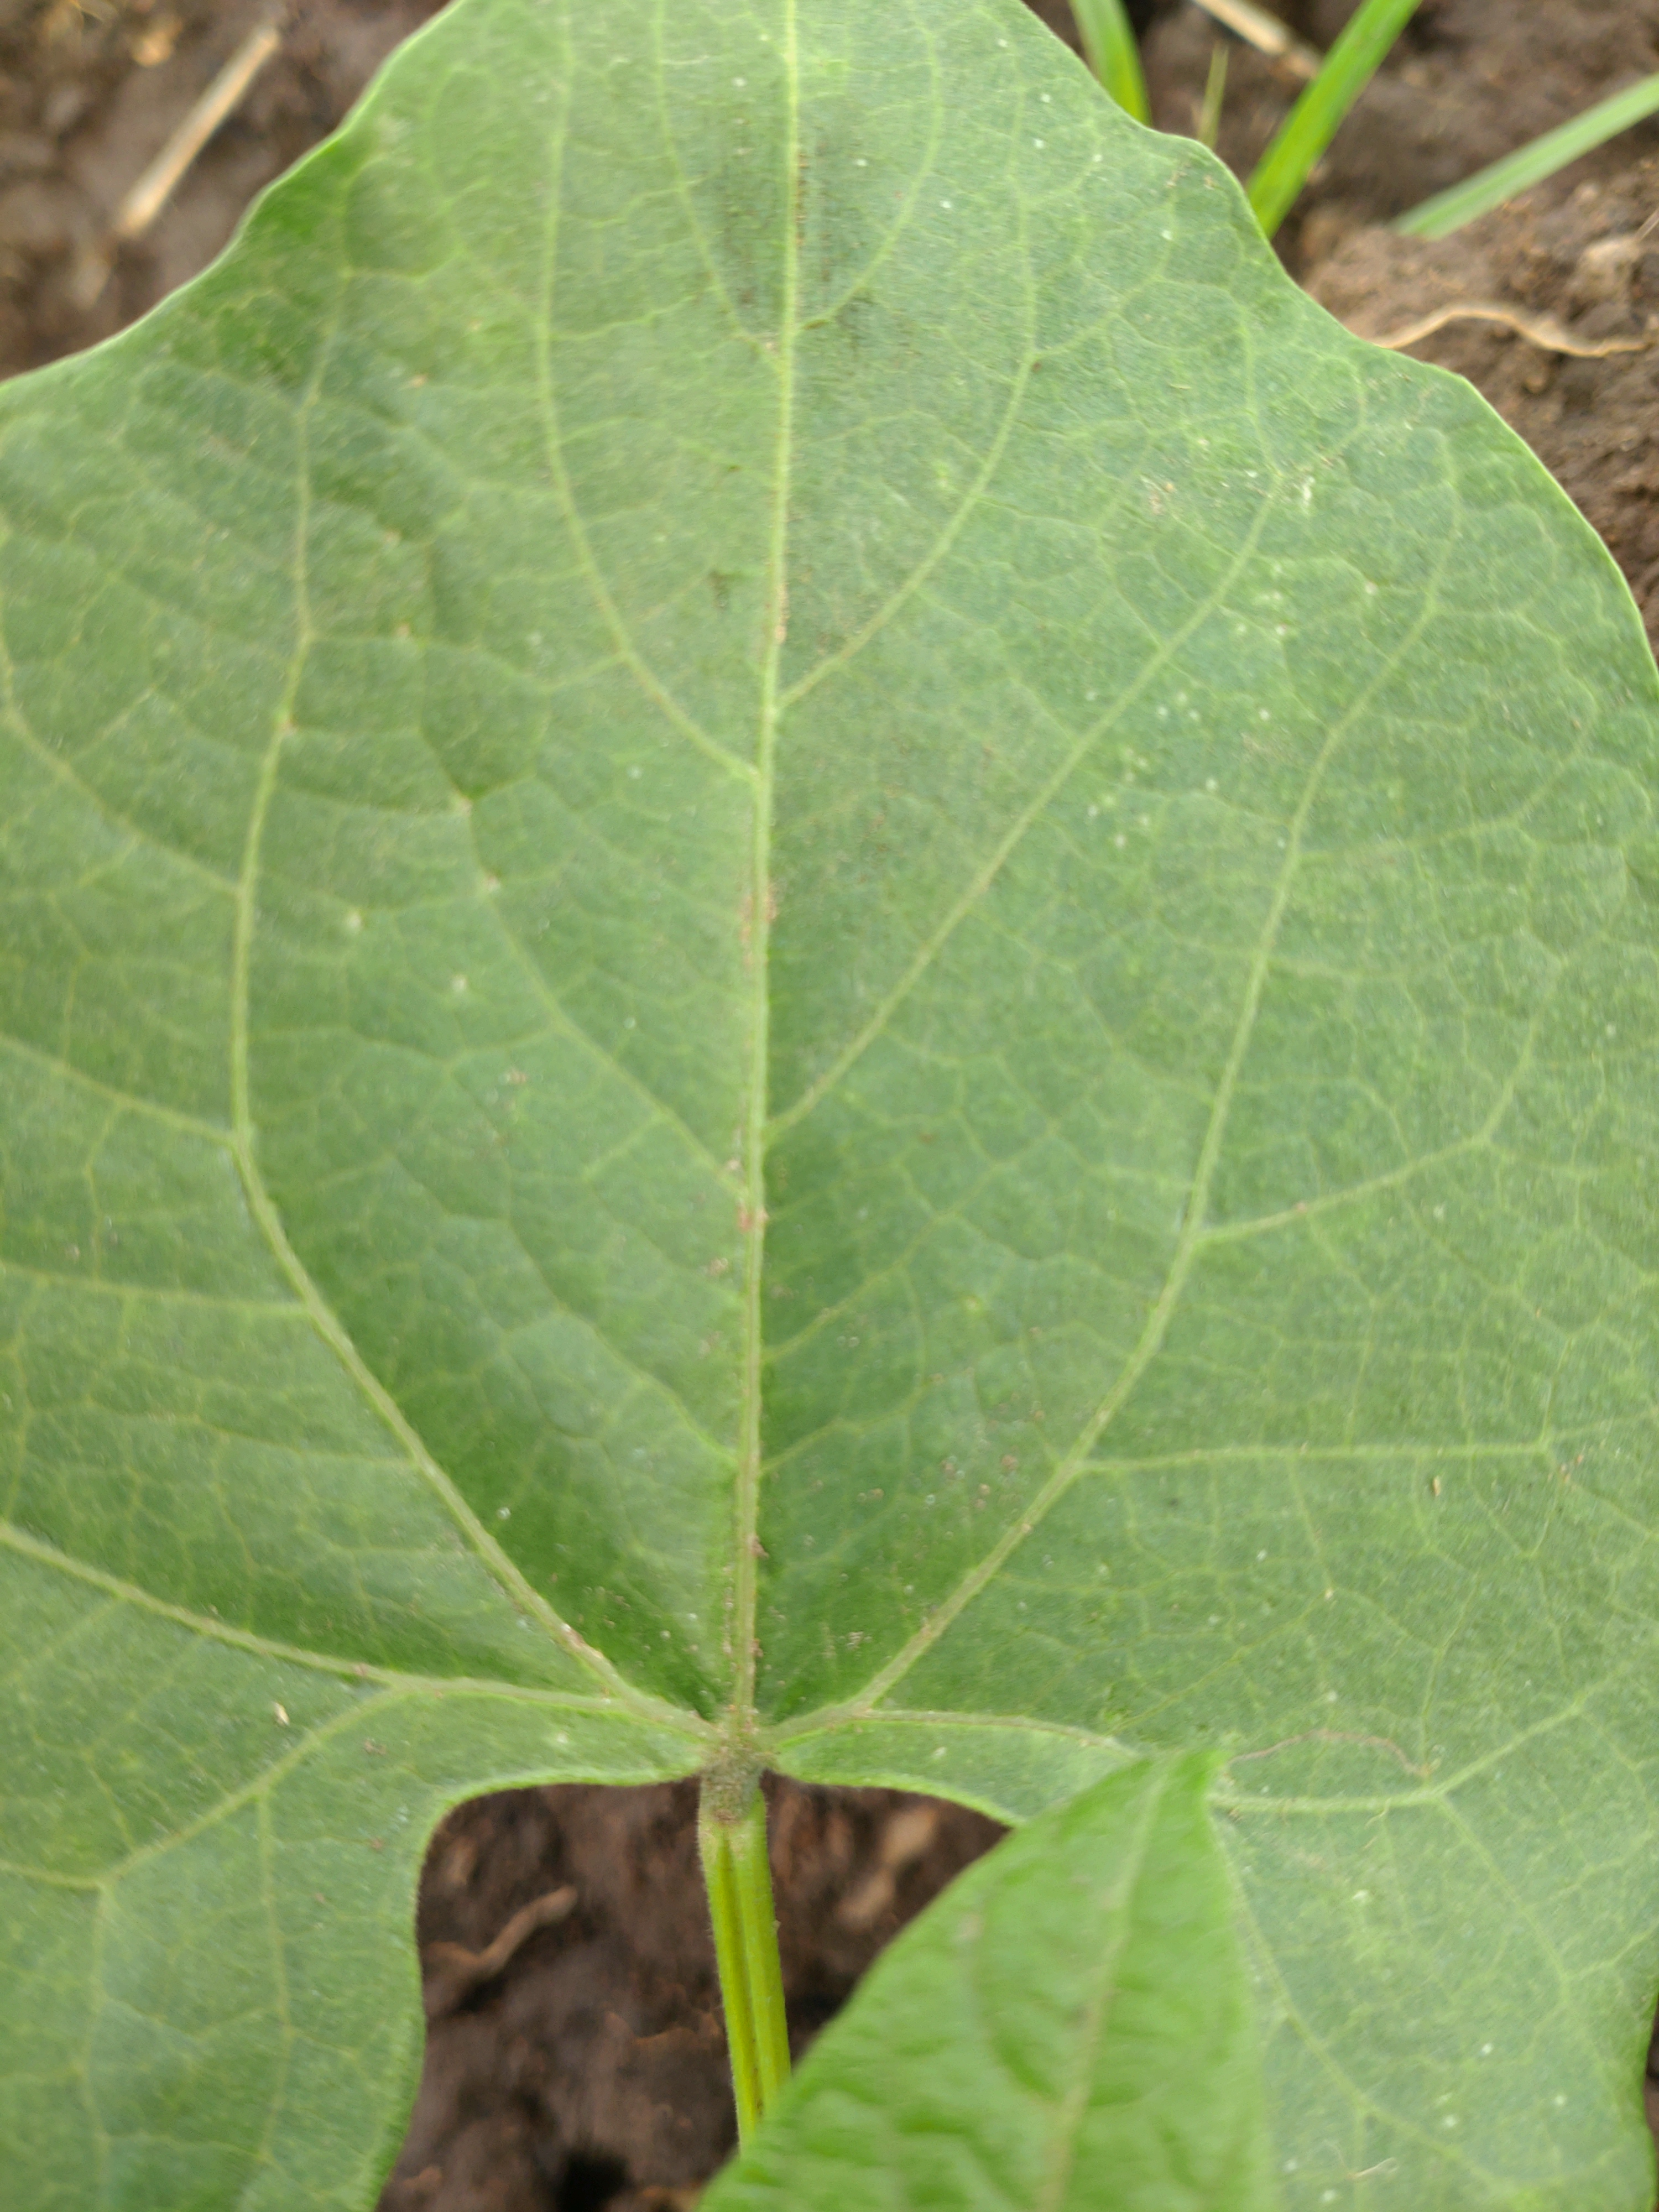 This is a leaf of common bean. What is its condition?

healthy
